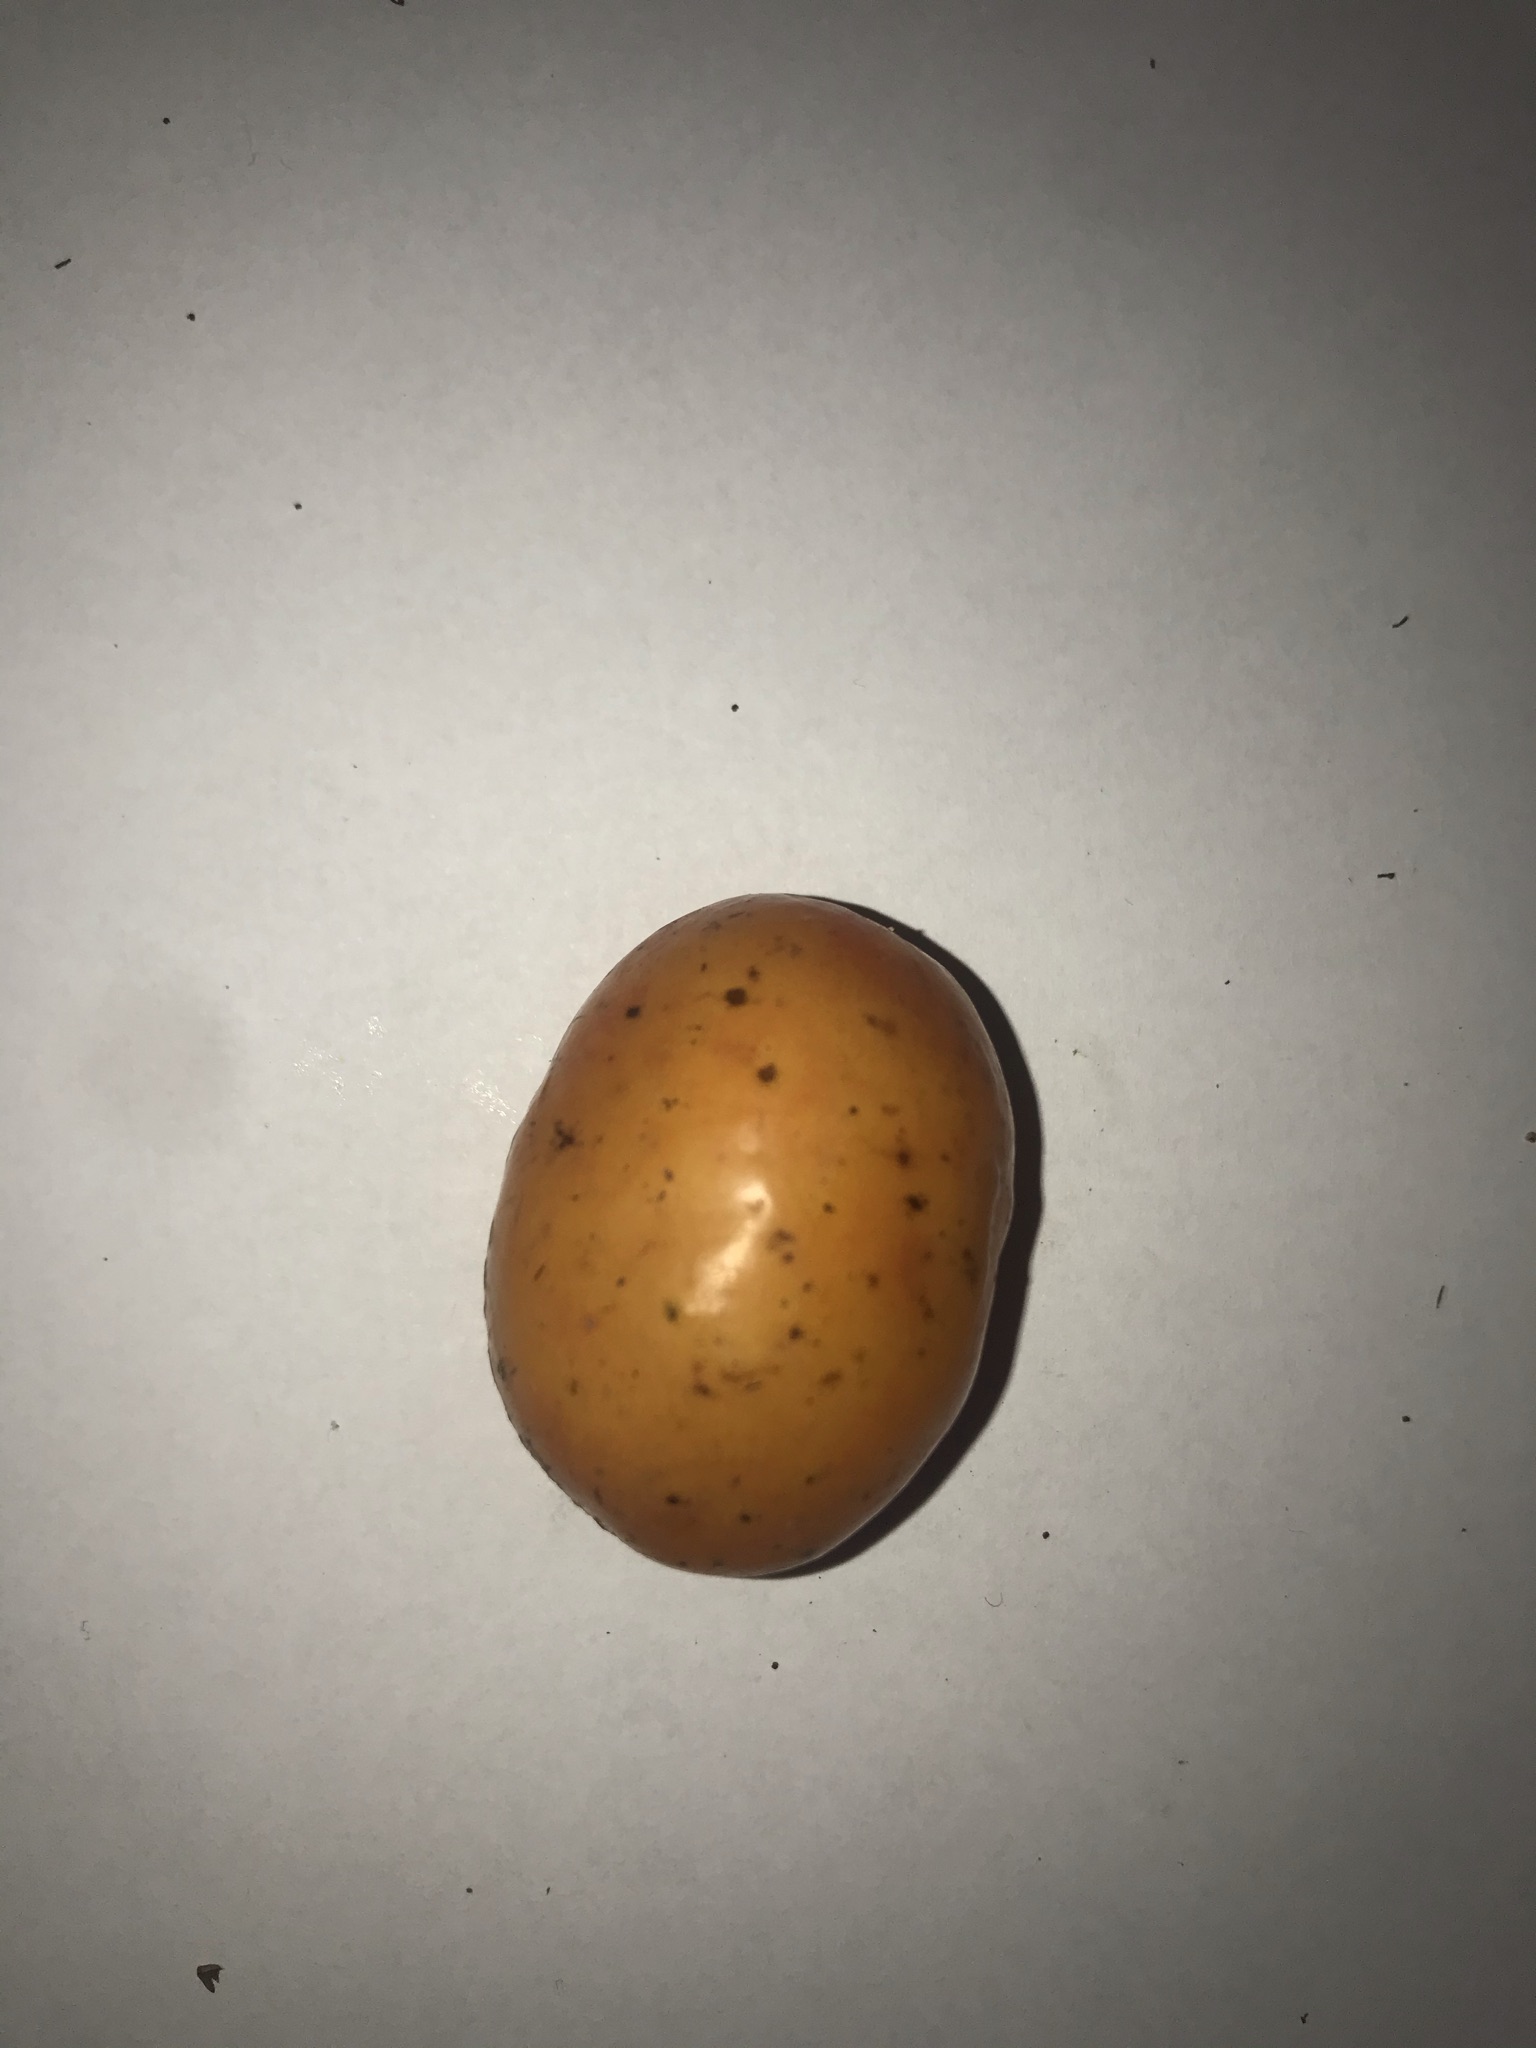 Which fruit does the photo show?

siriguela
